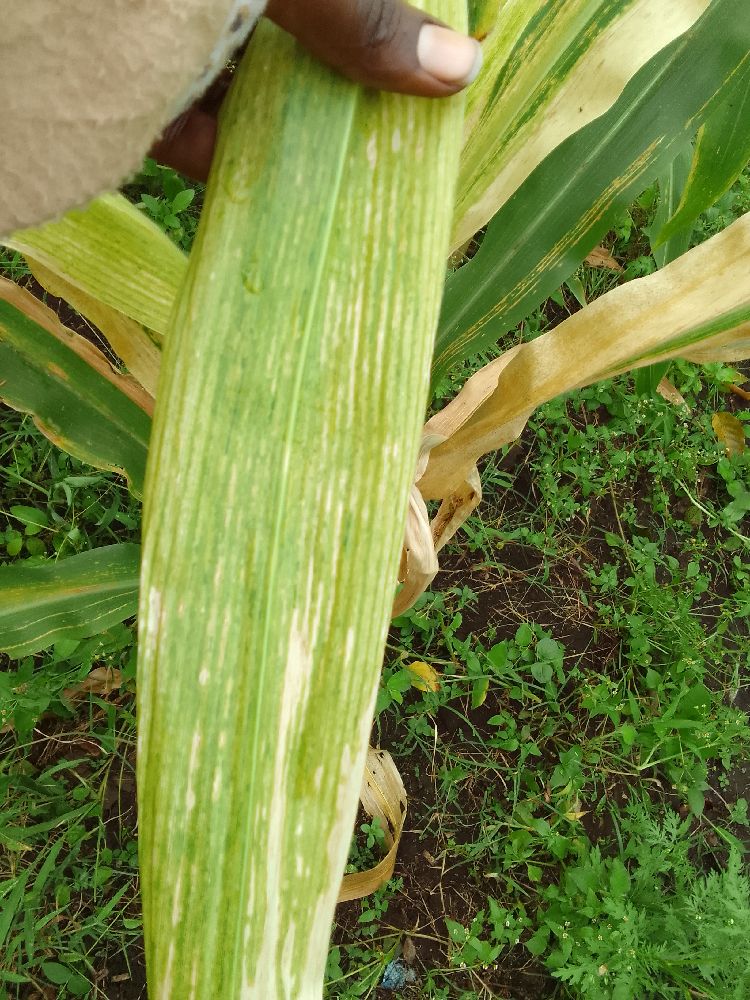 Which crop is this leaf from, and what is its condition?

maize, maize lethal necrosis
